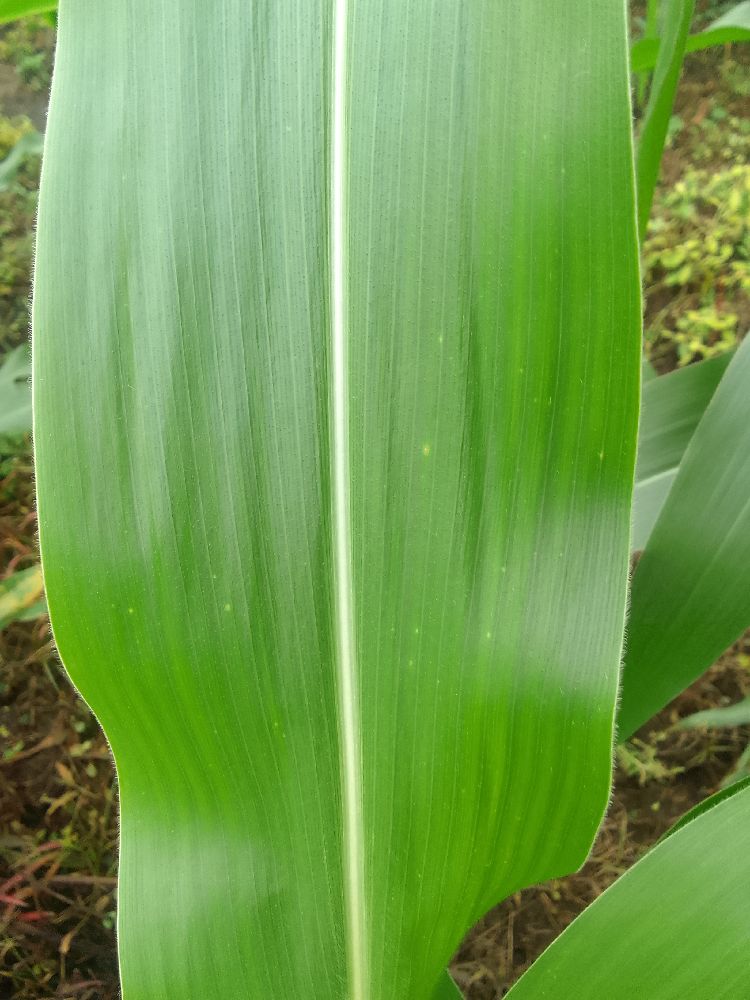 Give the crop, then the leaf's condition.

maize, healthy
